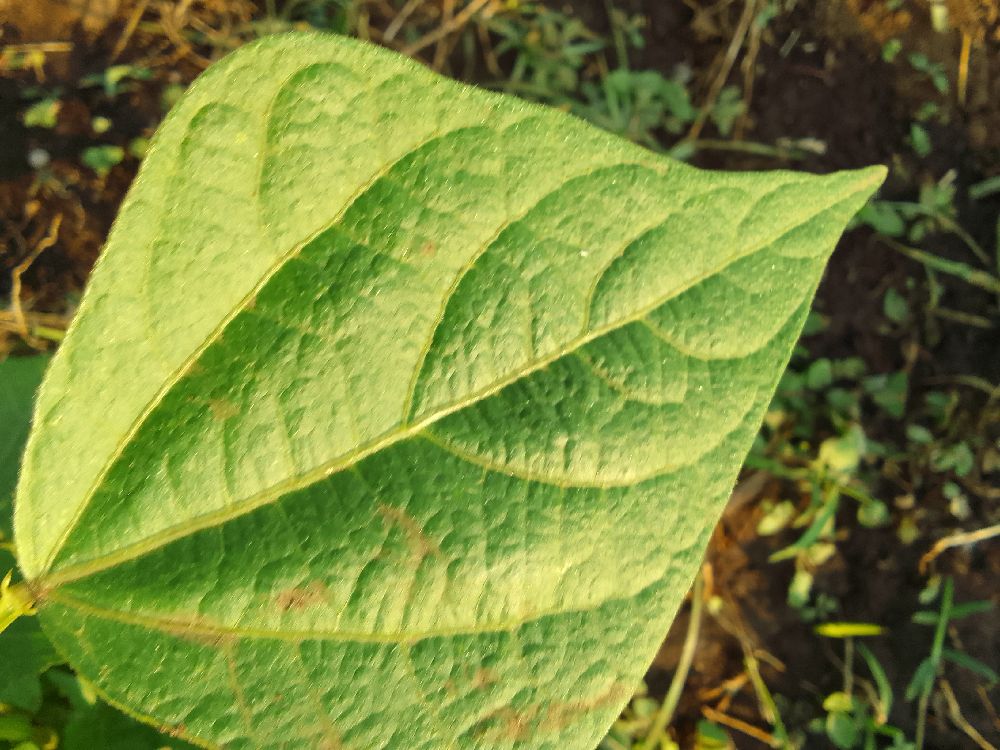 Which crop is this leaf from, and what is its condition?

common bean, healthy
